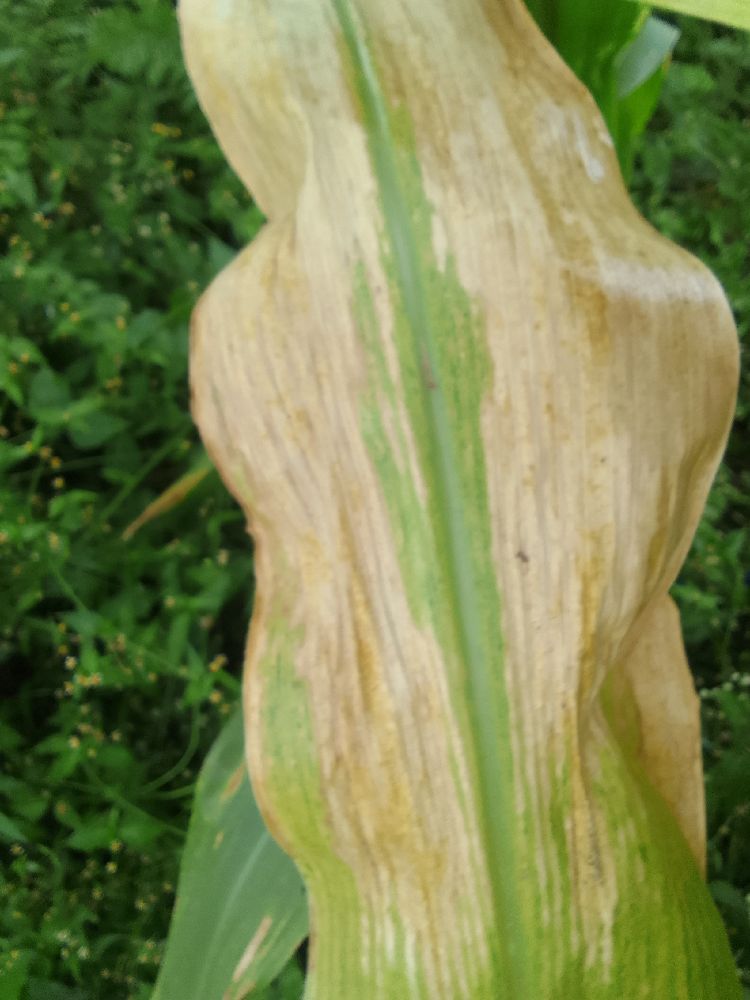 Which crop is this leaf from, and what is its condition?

maize, maize lethal necrosis
